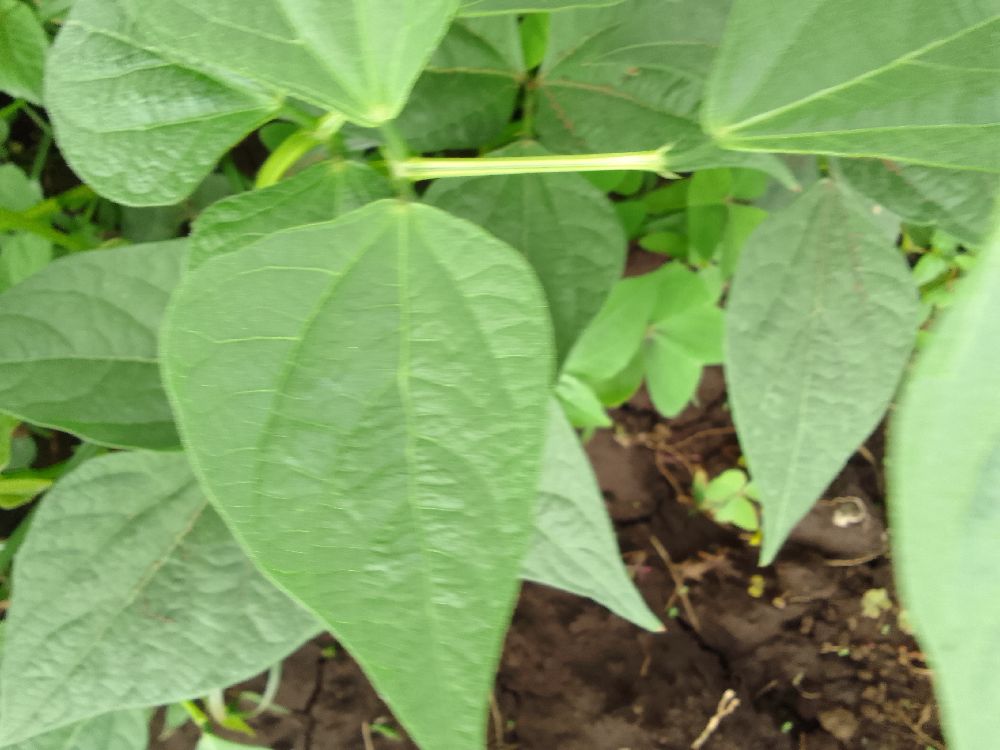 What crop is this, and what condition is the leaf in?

common bean, healthy
